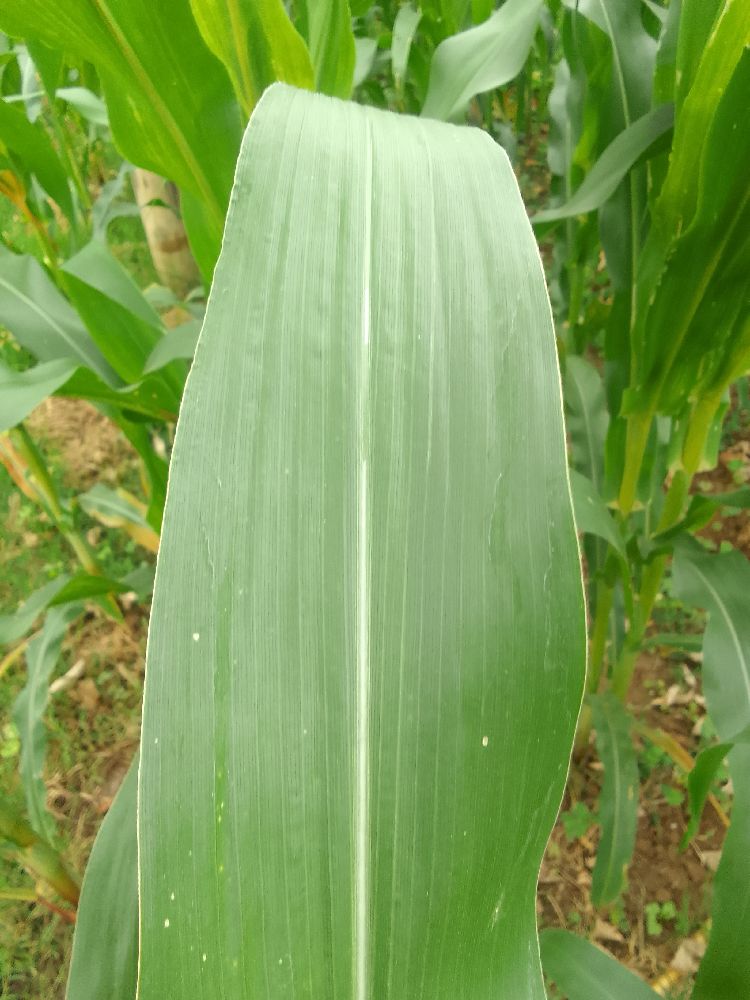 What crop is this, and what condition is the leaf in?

maize, healthy
